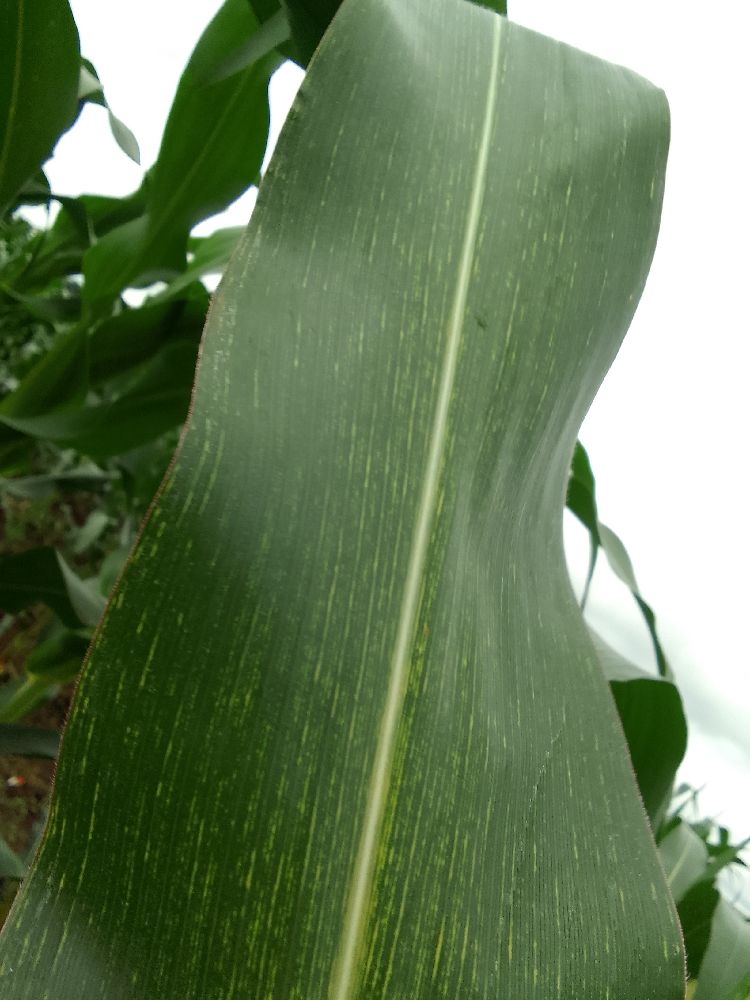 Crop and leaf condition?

maize, maize streak virus
